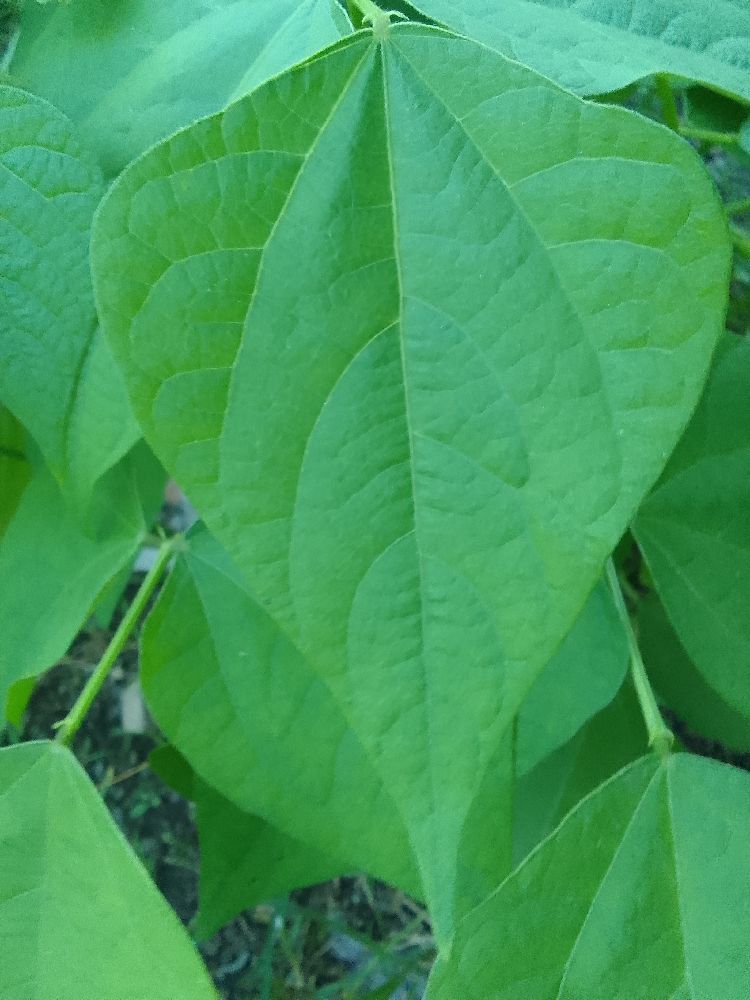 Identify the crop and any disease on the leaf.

common bean, healthy
